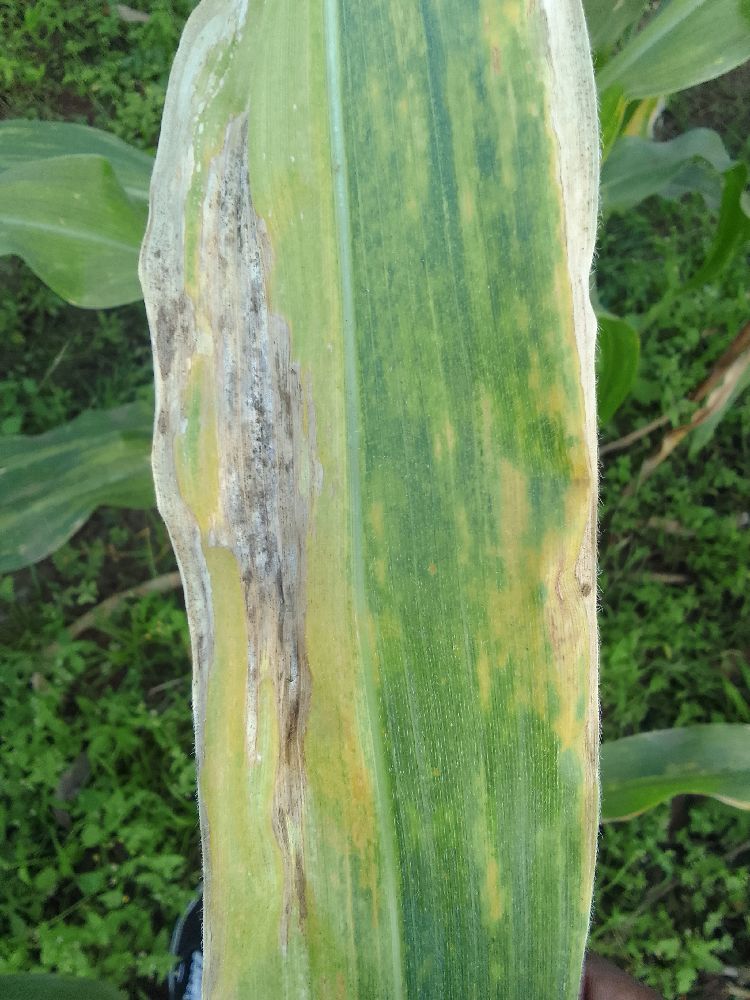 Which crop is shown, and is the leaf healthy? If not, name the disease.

maize, maize lethal necrosis
